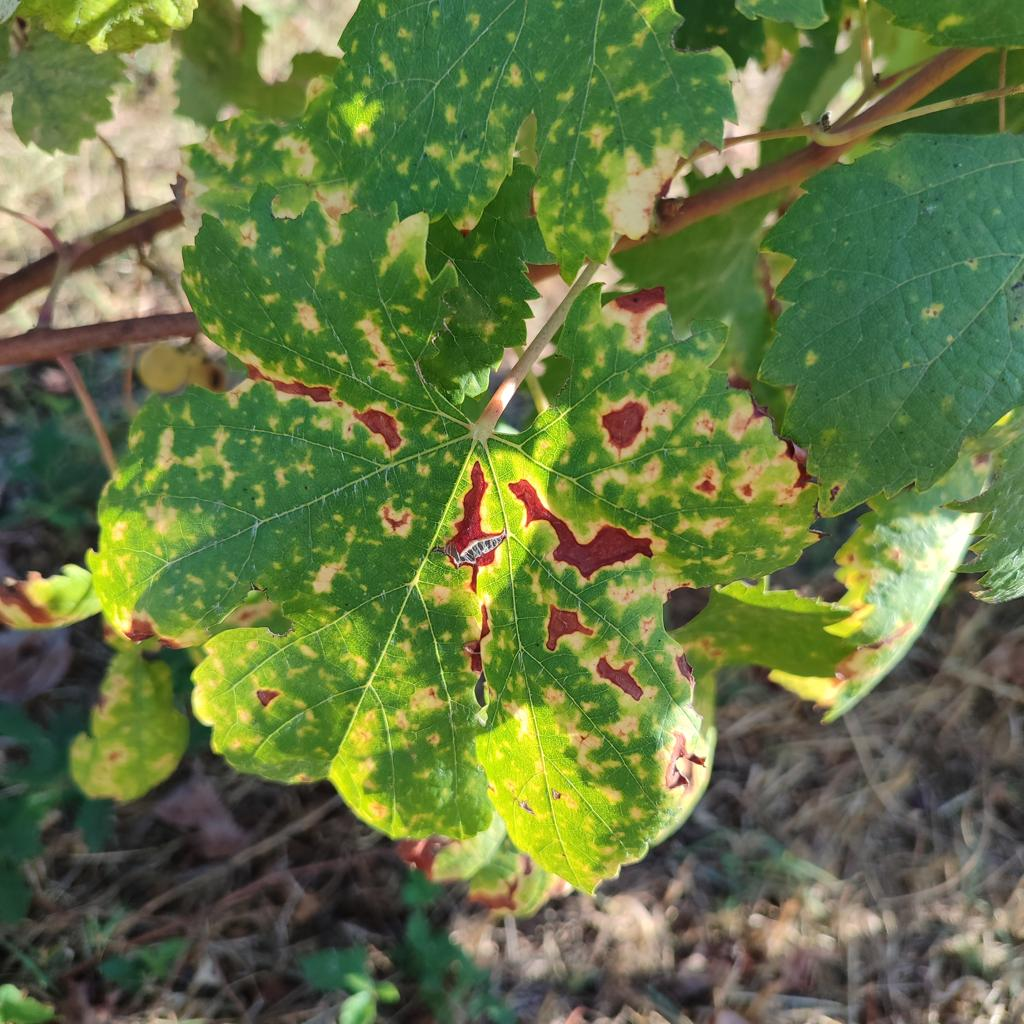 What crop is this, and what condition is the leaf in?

grapevine, esca complex
